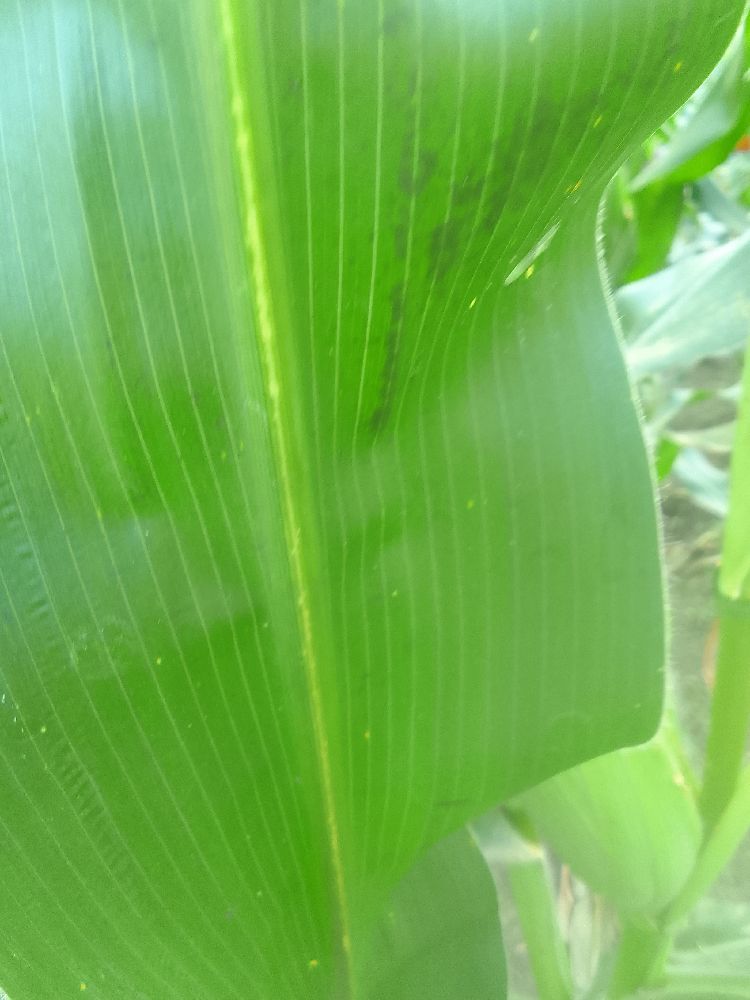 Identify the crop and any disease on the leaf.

maize, healthy
